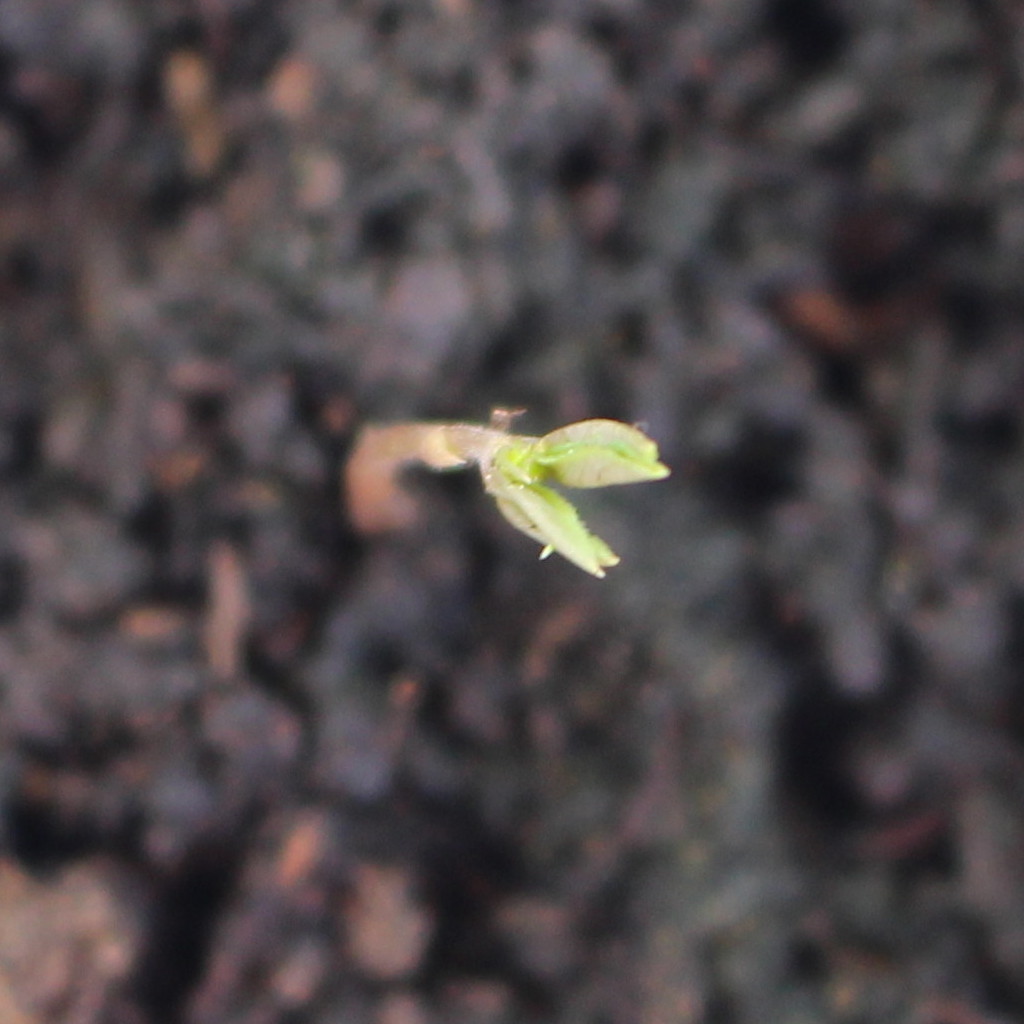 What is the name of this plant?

Vicia sativa
